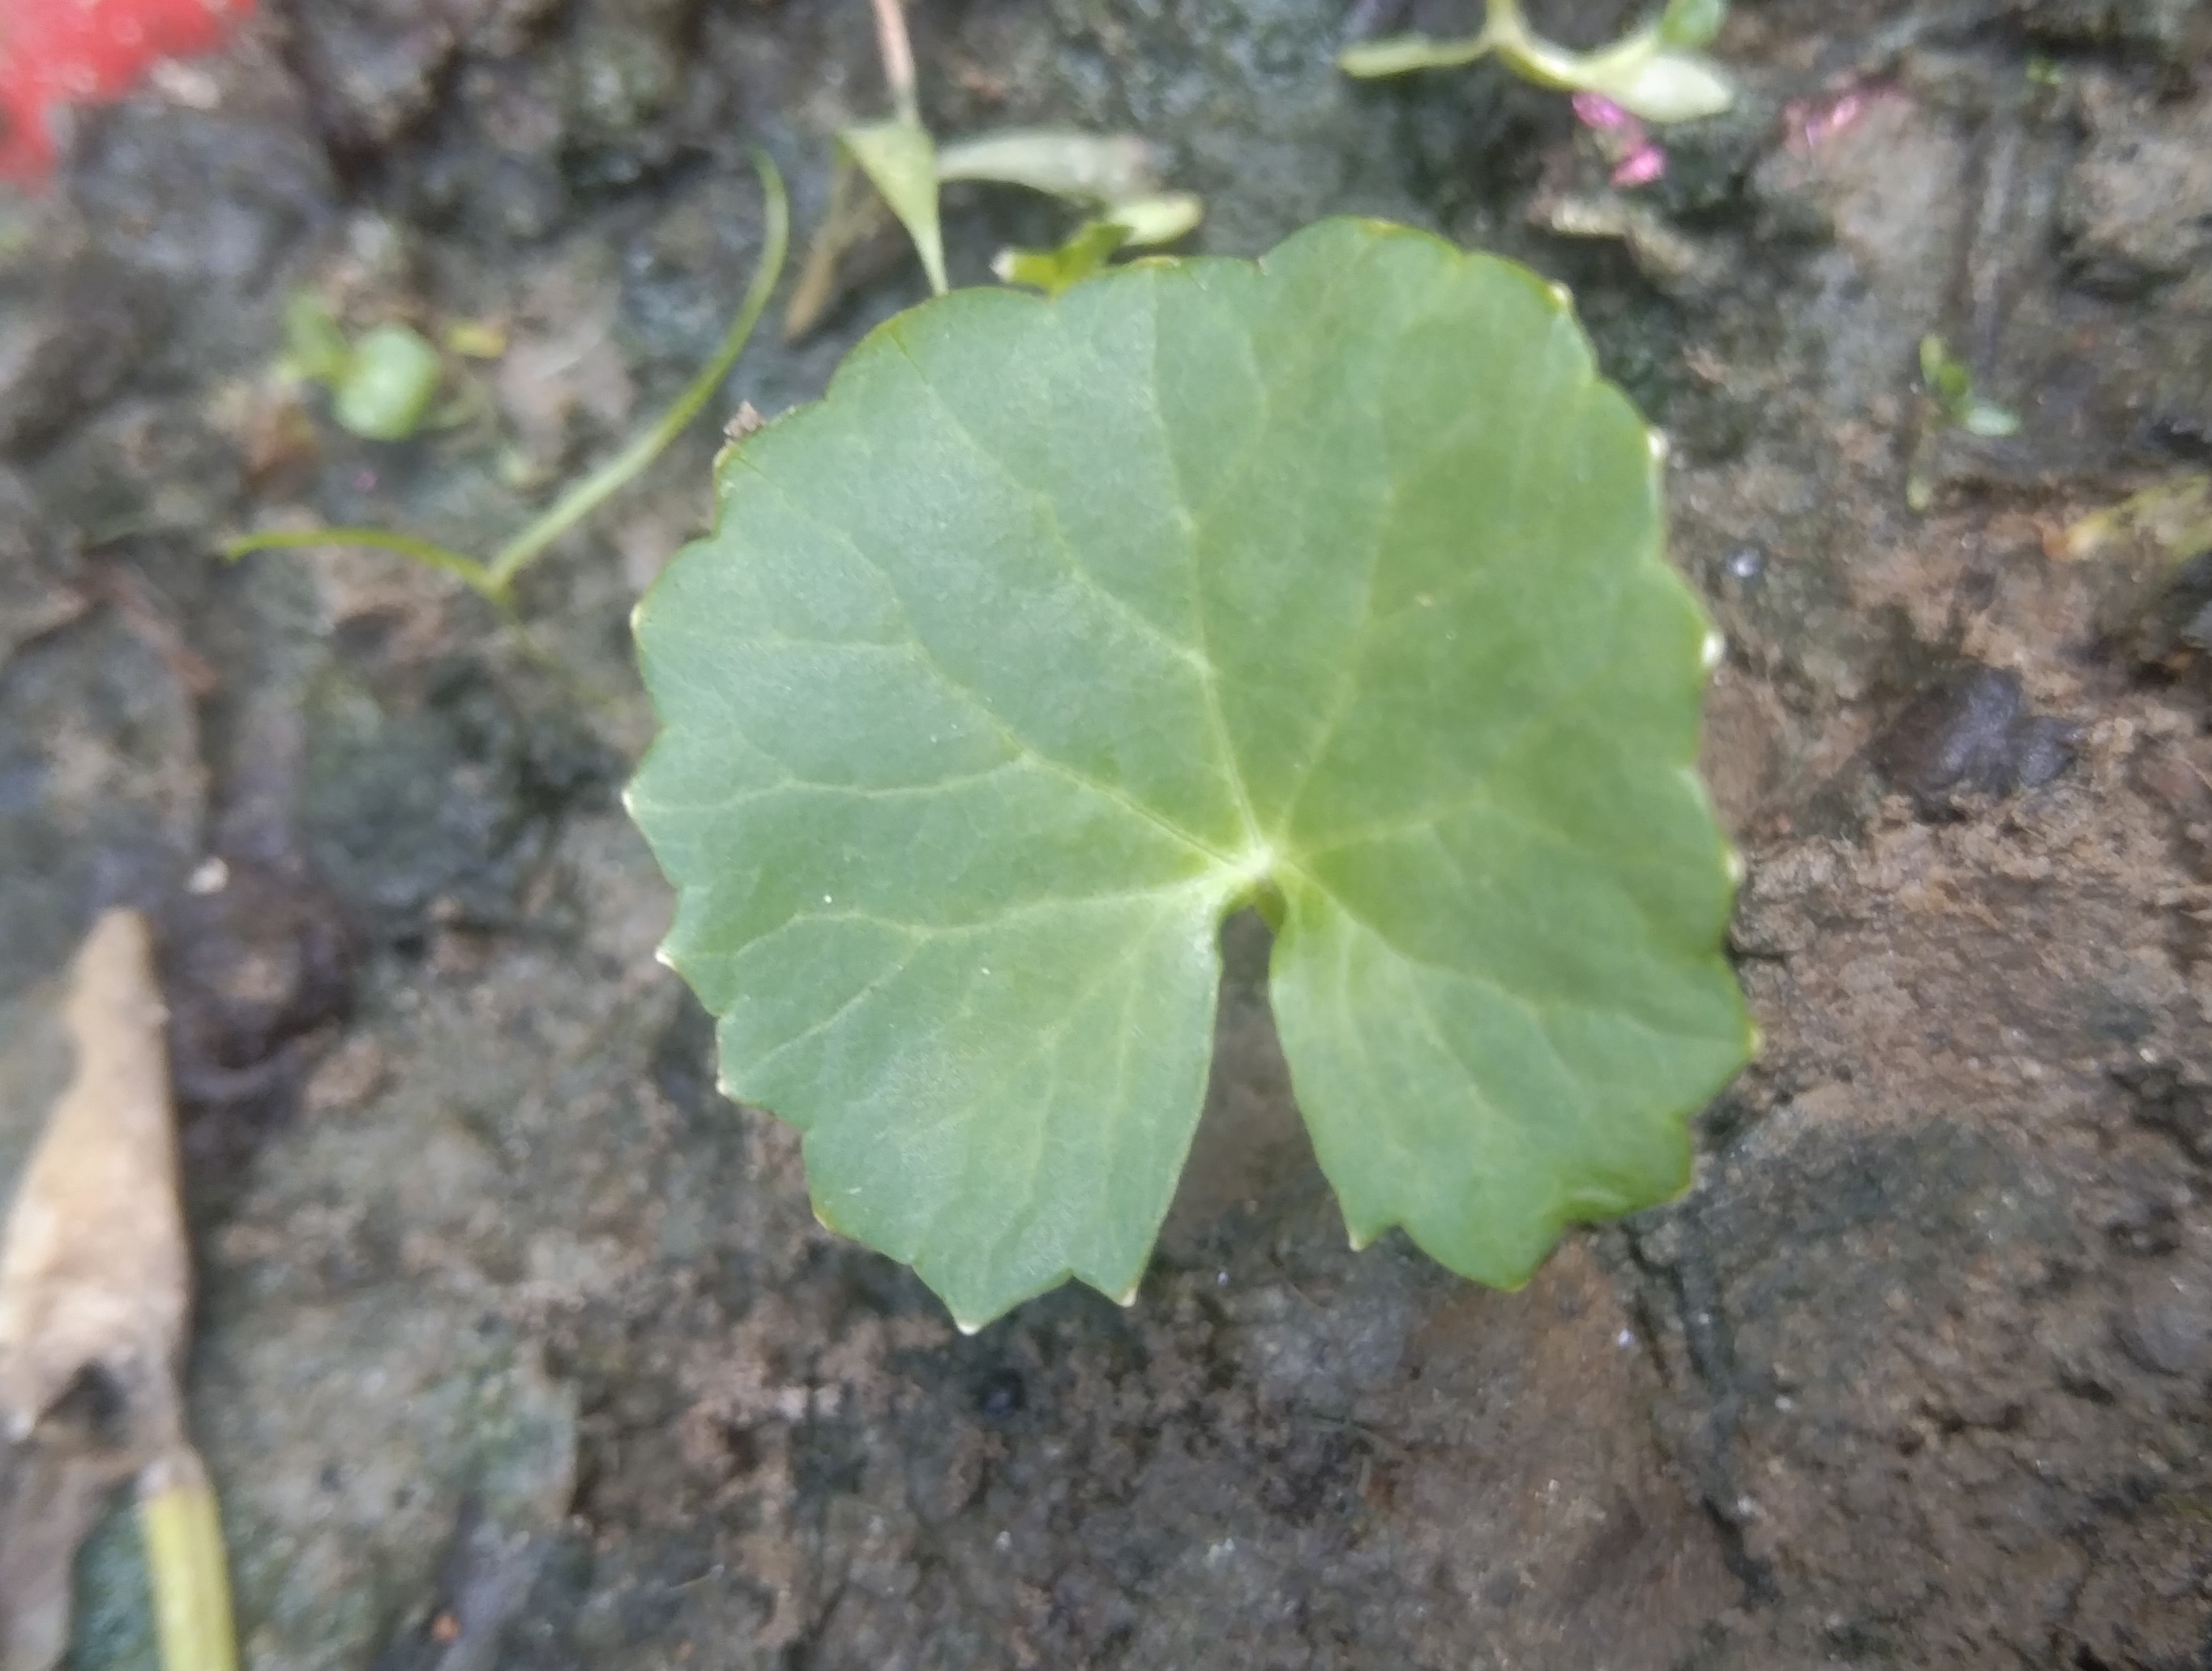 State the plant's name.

thankuni
